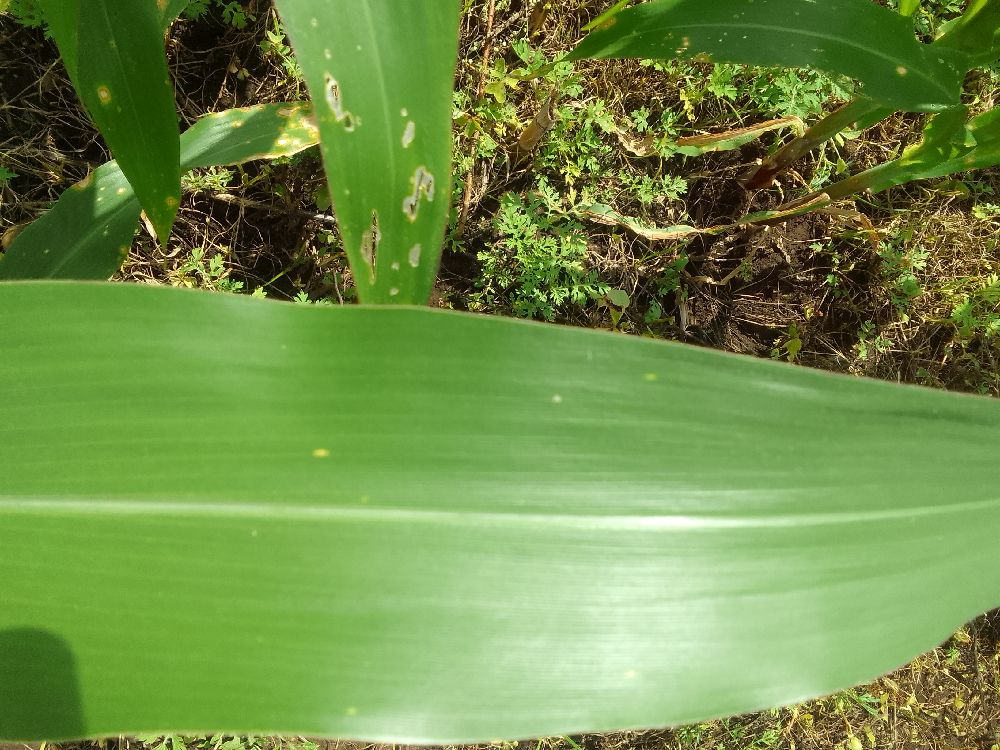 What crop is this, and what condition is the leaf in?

maize, healthy
